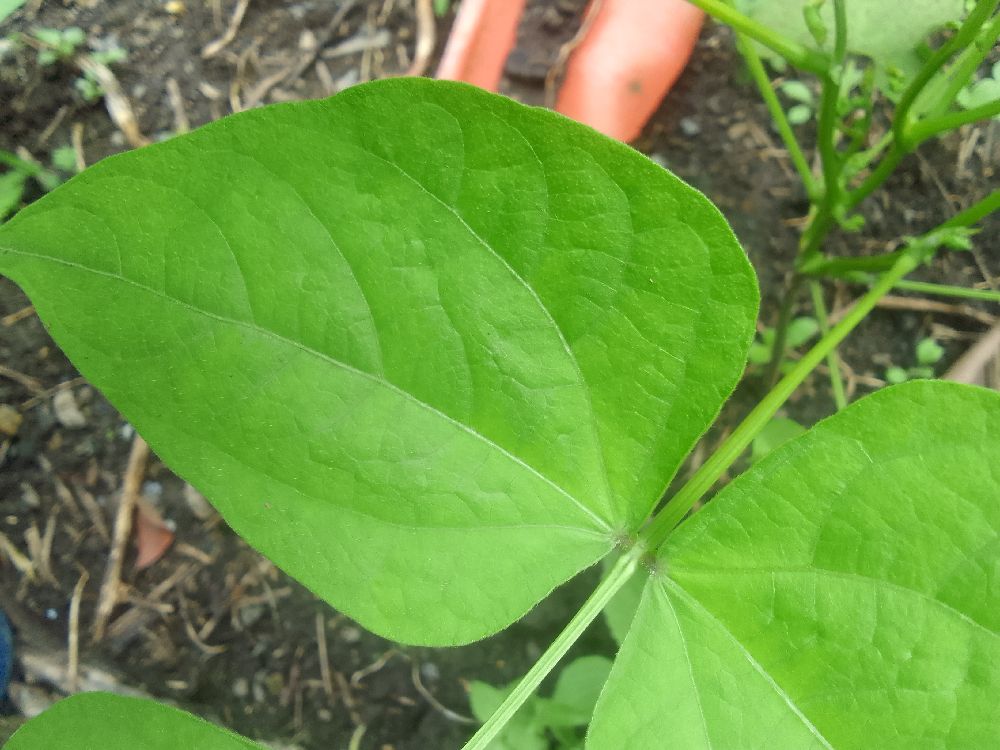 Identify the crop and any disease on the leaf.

common bean, healthy
